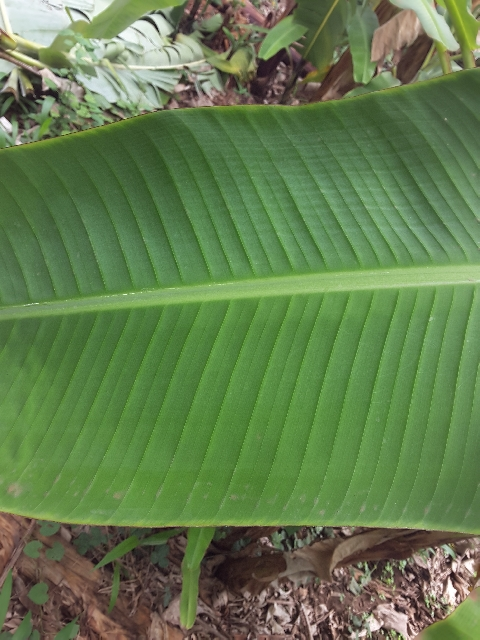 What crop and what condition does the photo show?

banana, healthy
